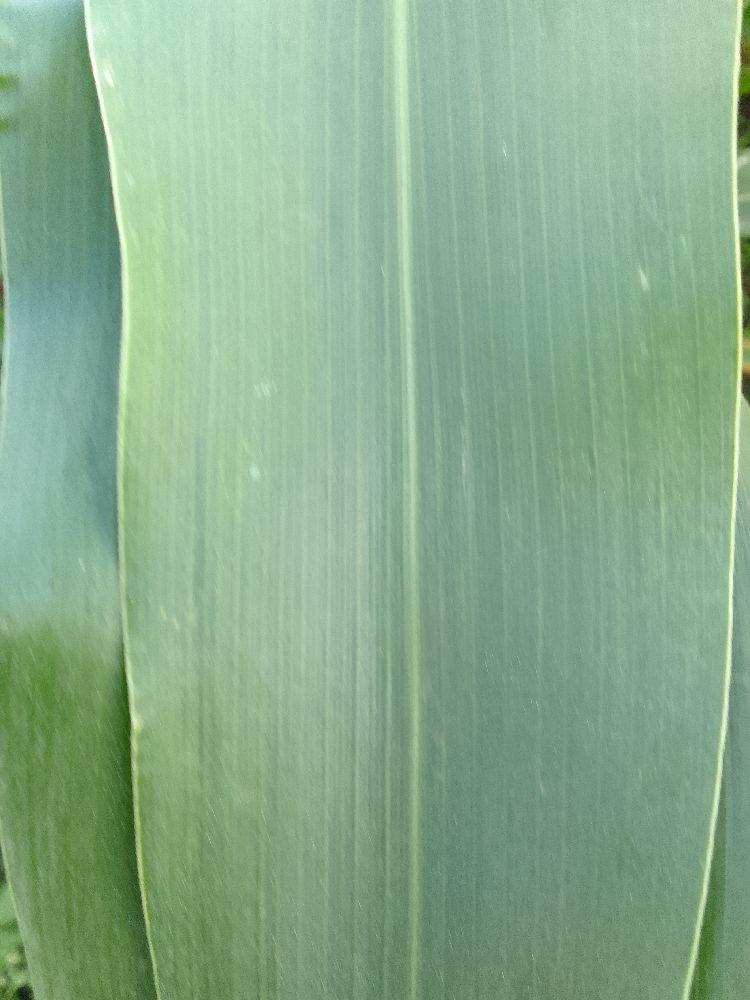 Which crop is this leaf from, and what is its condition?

maize, healthy
